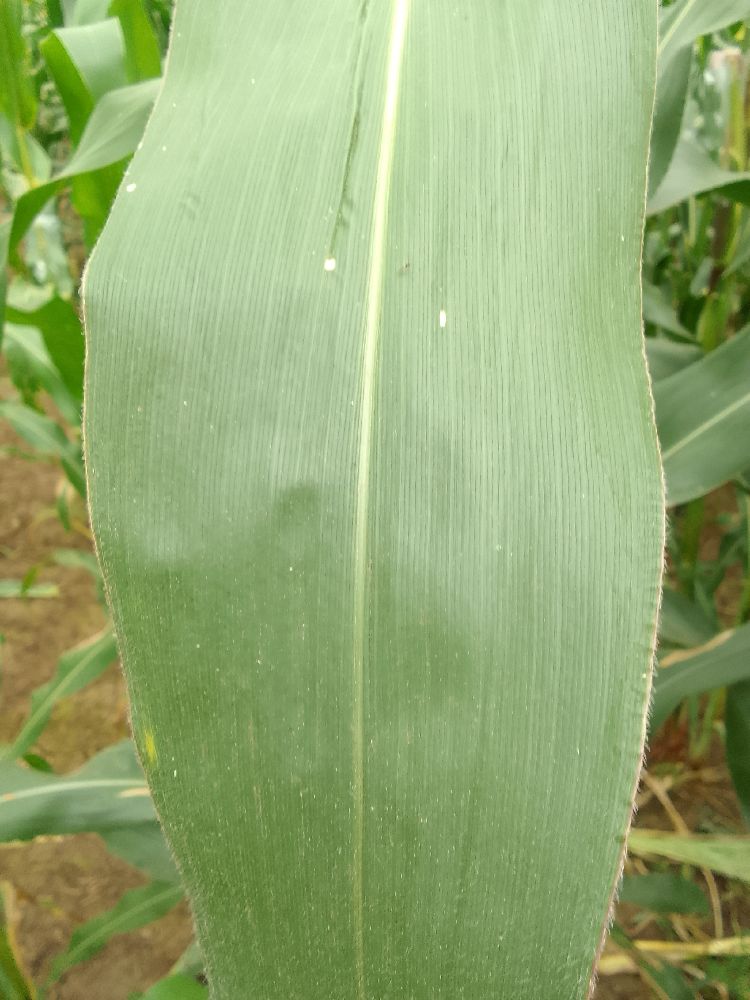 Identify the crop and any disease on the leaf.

maize, healthy
